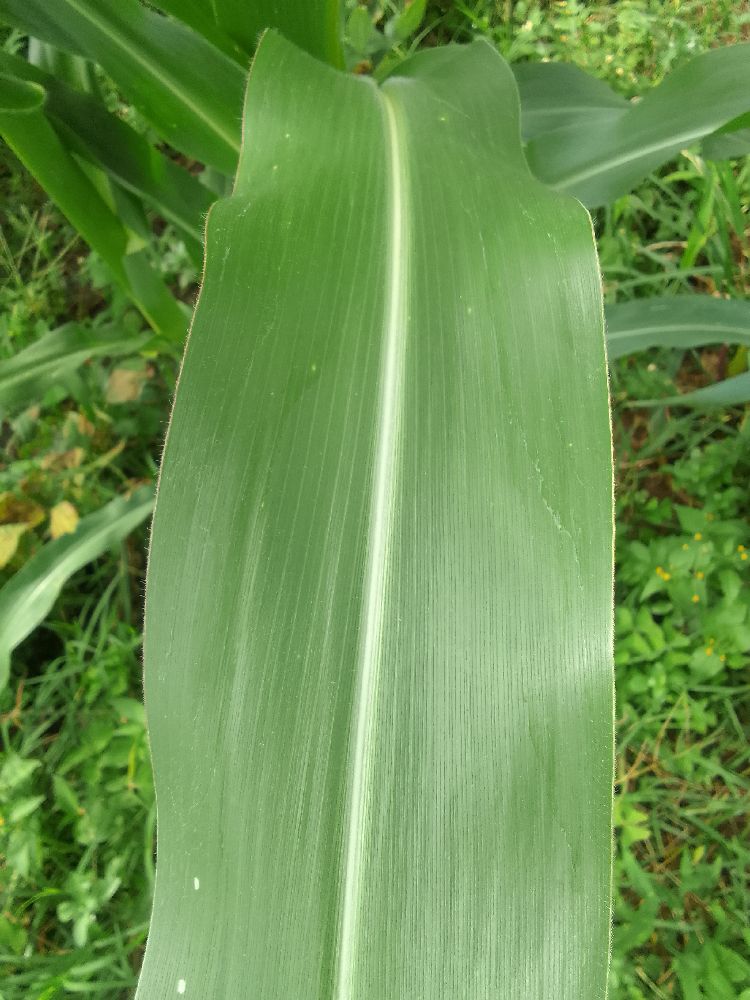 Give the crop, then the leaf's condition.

maize, healthy
